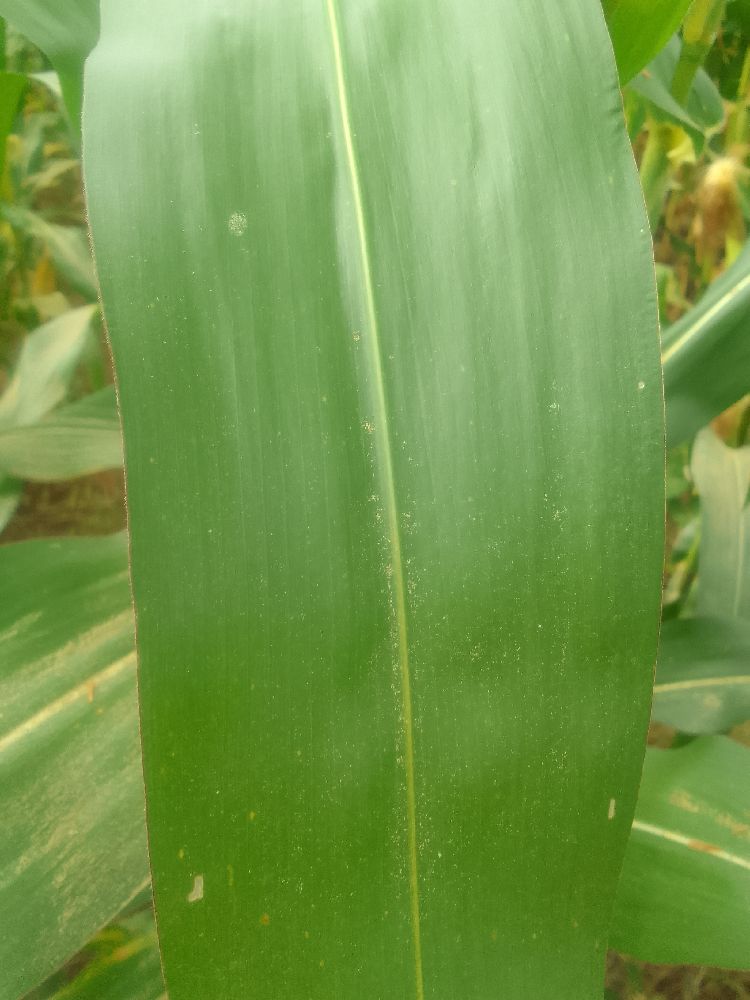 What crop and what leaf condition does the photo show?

maize, healthy
